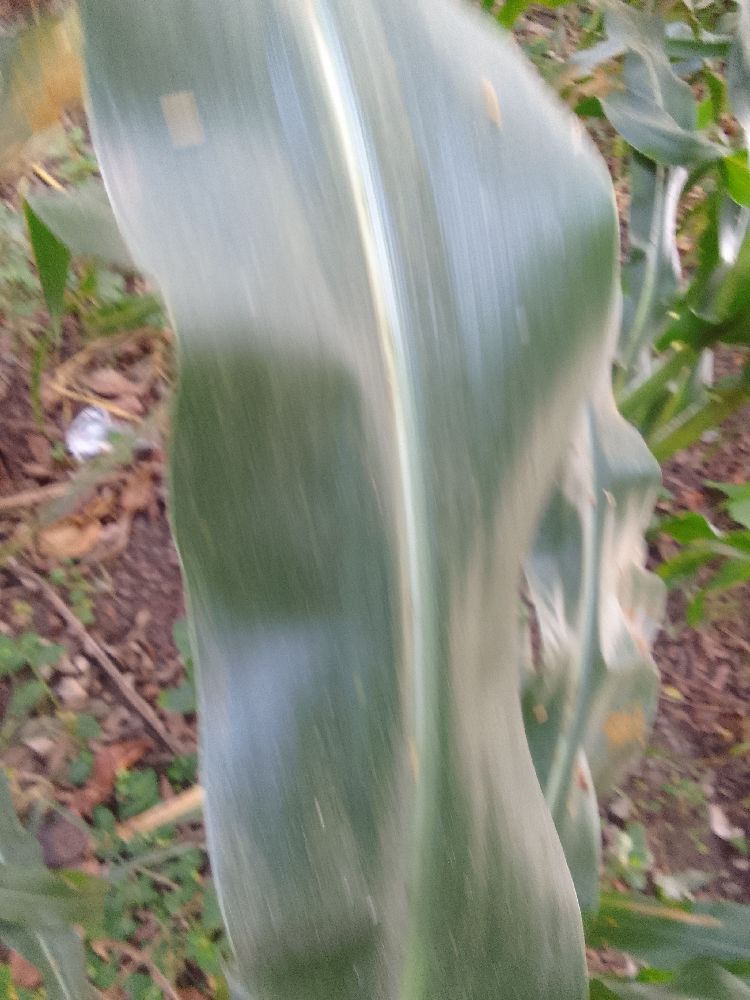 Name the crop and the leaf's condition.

maize, healthy
